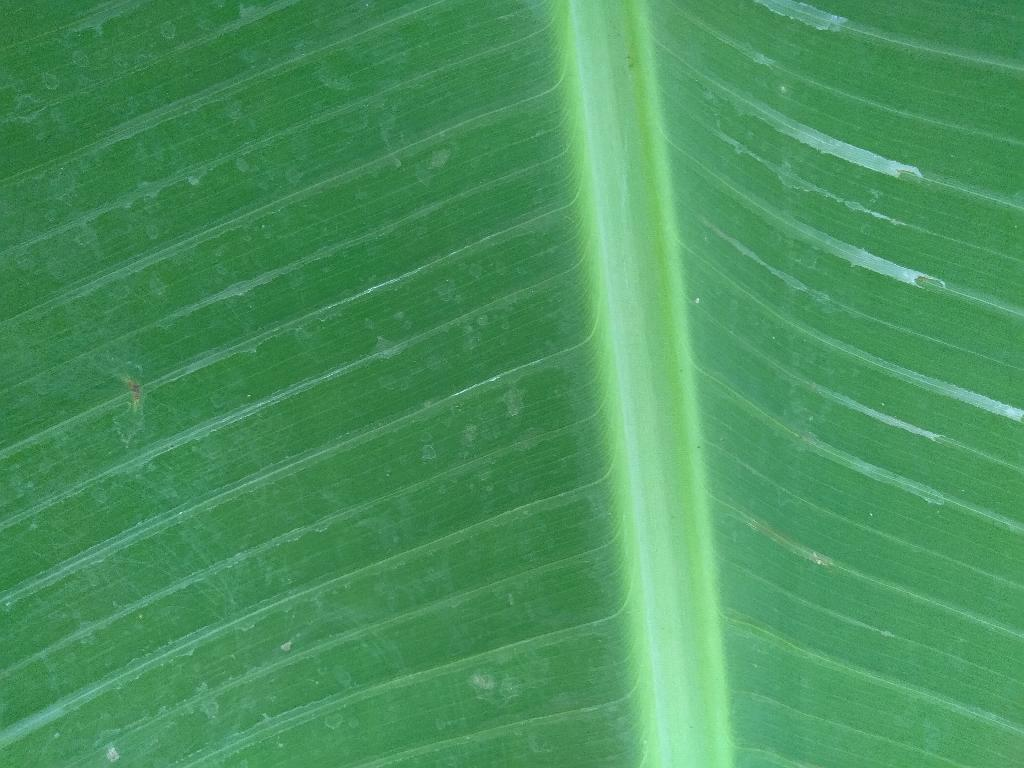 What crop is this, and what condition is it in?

banana, healthy
